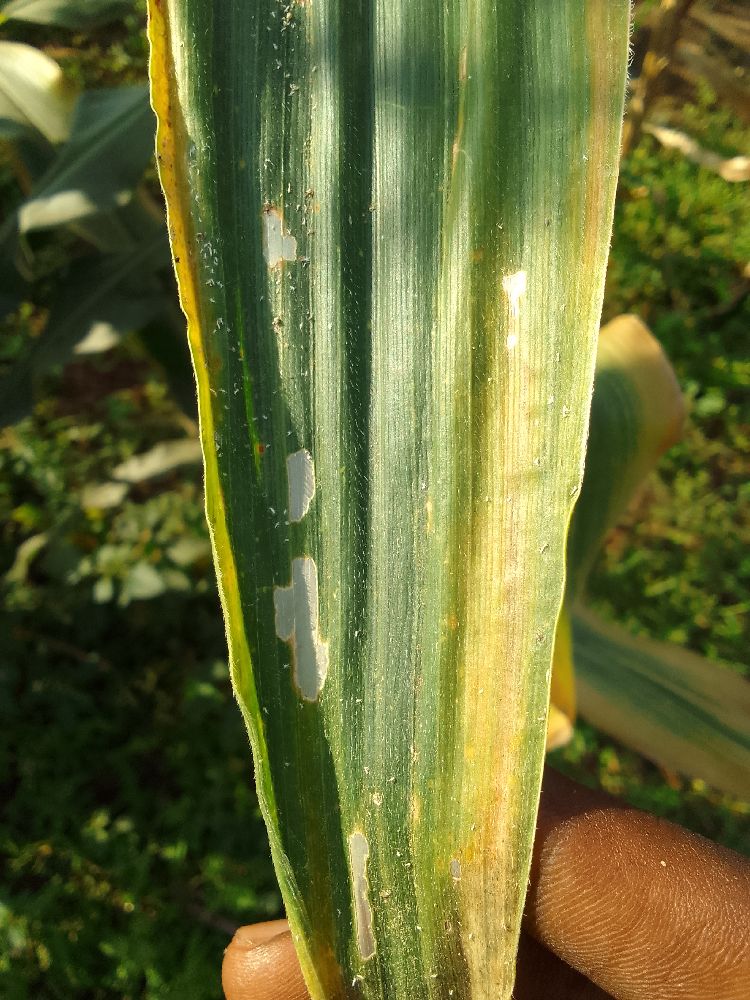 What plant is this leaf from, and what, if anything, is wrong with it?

maize, maize lethal necrosis
